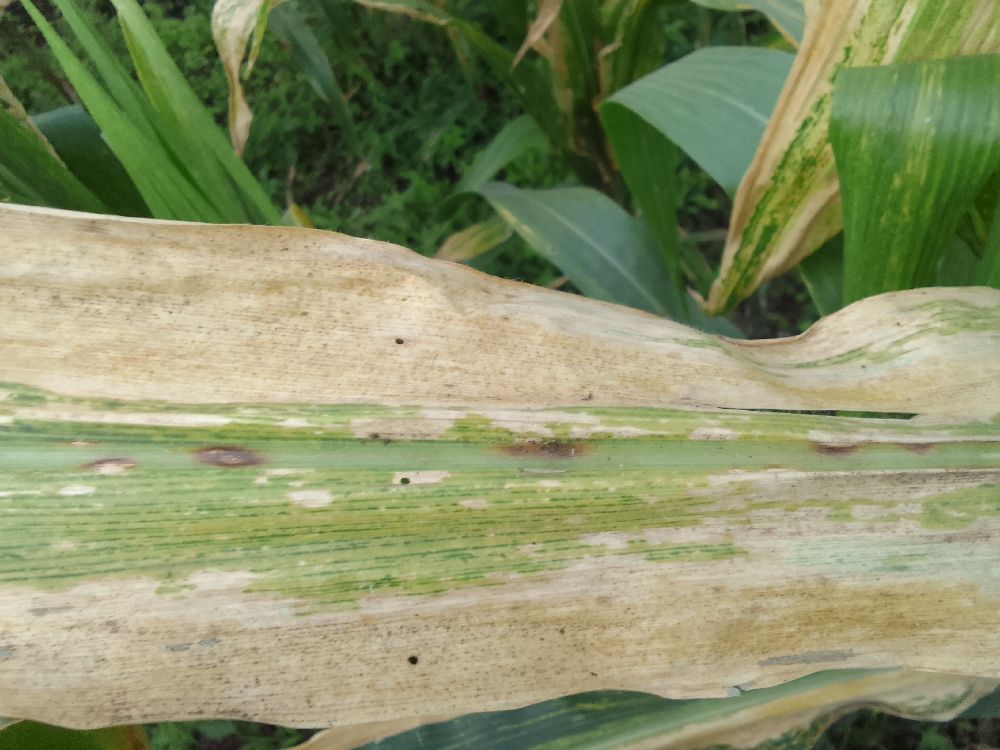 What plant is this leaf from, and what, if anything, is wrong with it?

maize, maize lethal necrosis
